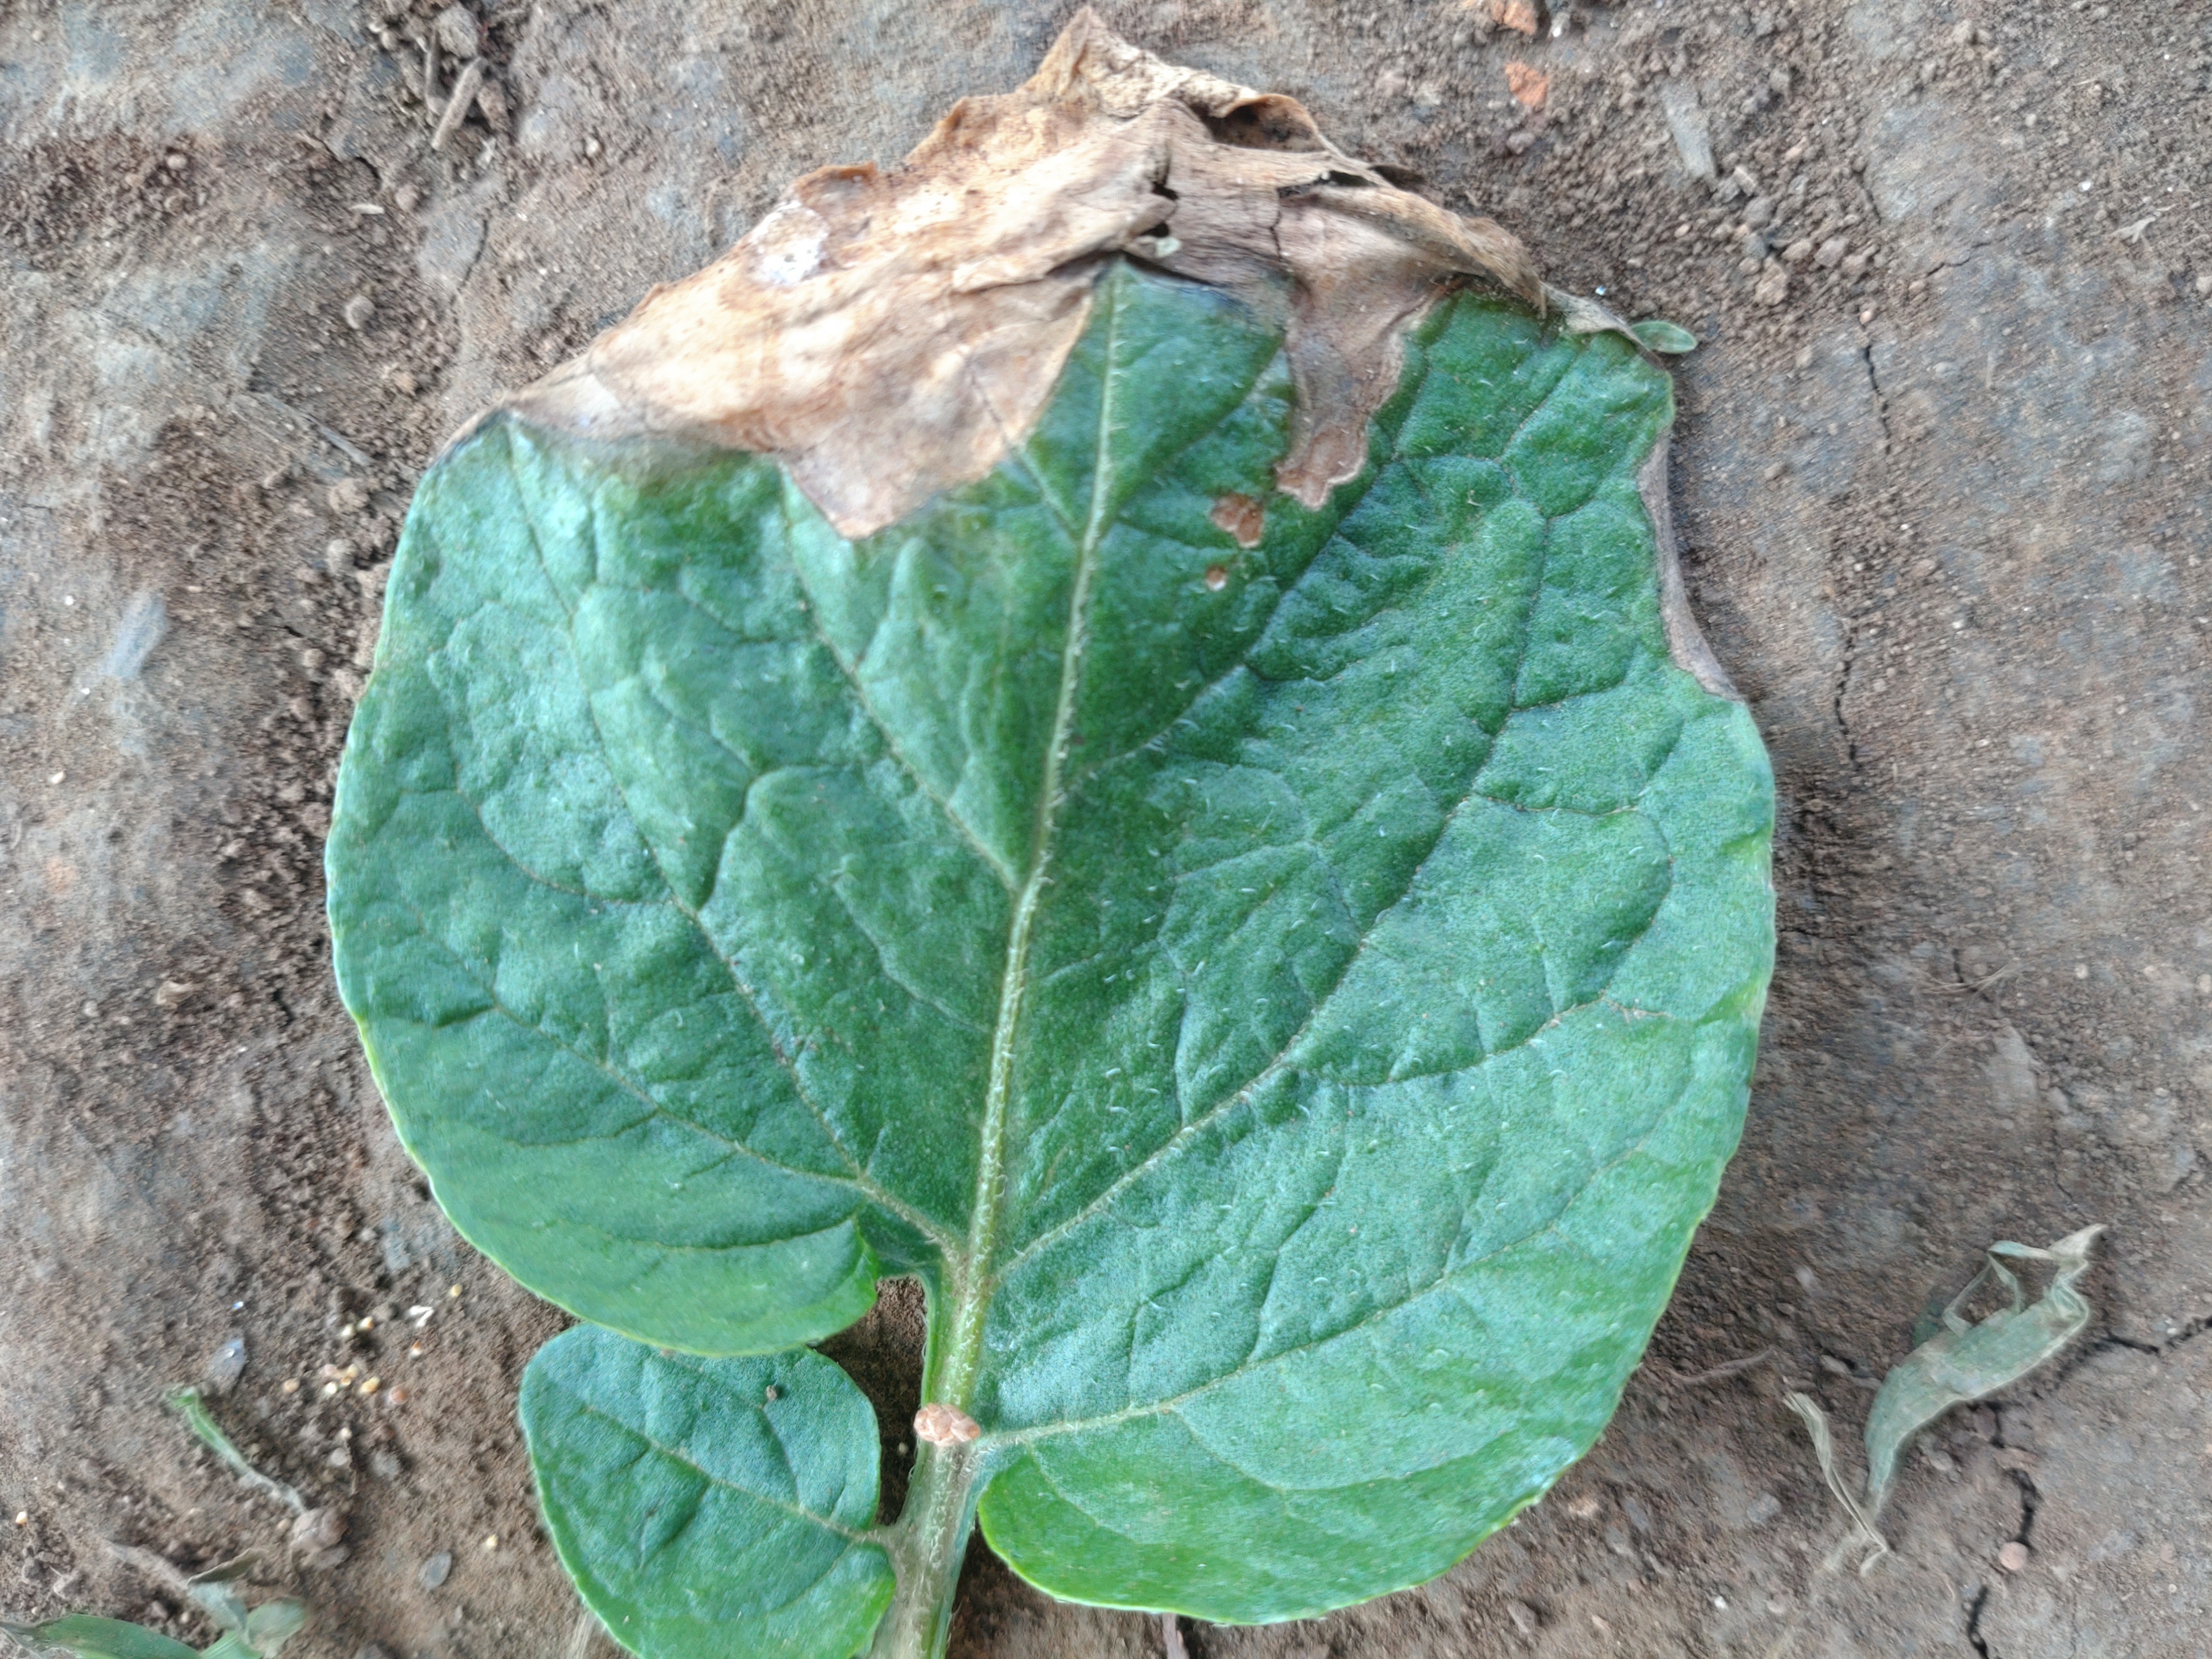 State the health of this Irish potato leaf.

early blight
